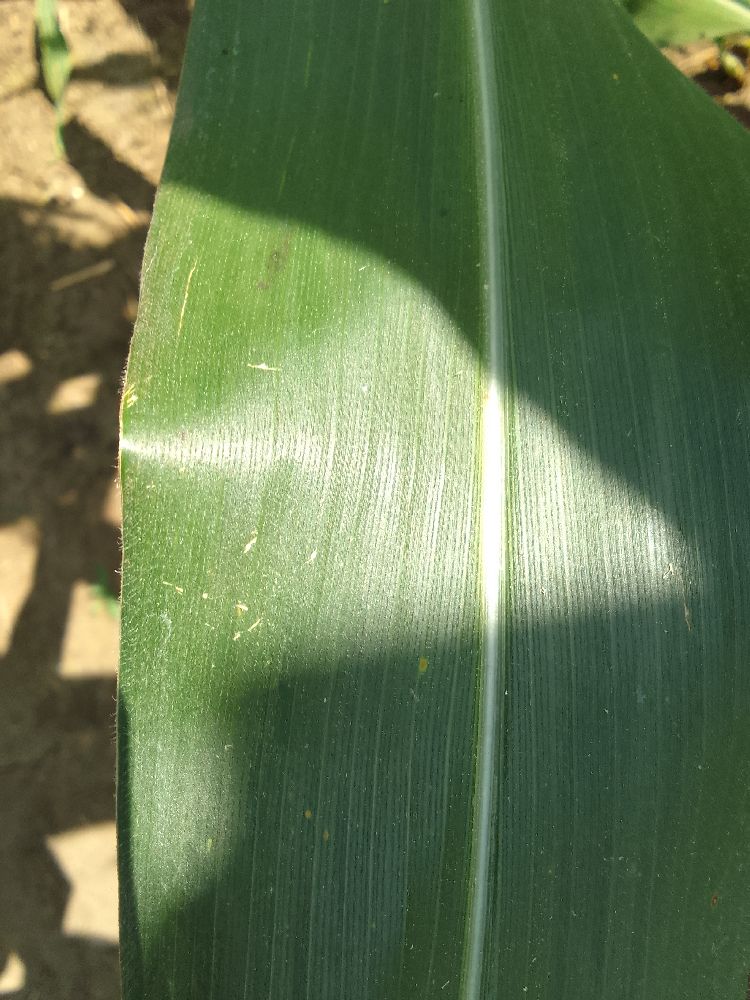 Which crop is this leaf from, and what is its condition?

maize, healthy
